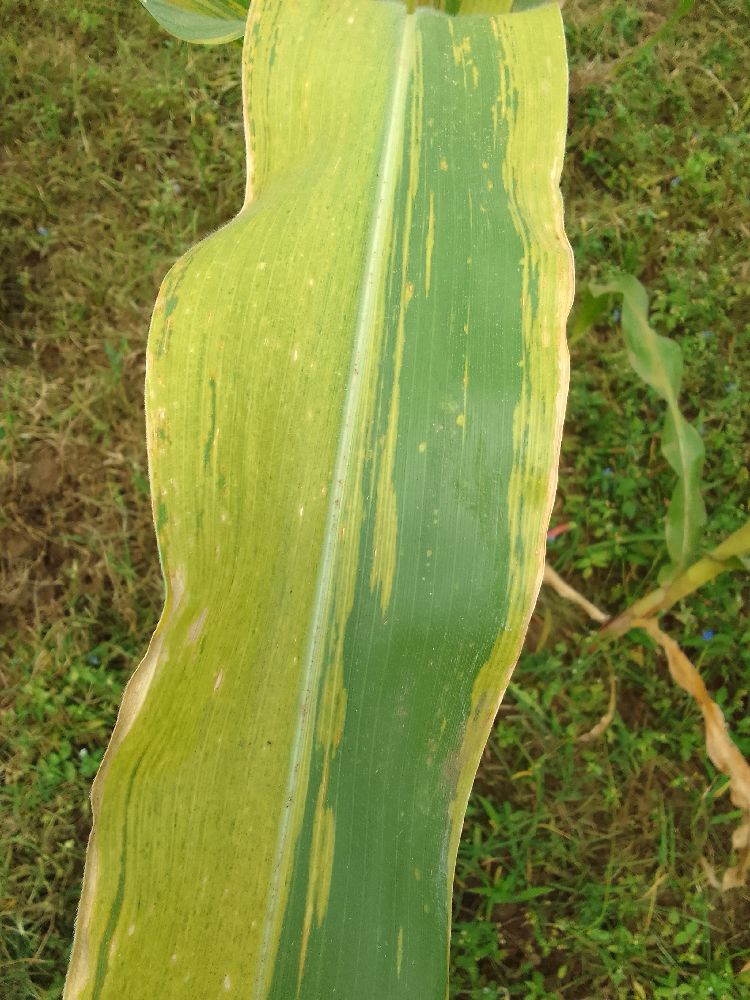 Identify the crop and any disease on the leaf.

maize, maize lethal necrosis
